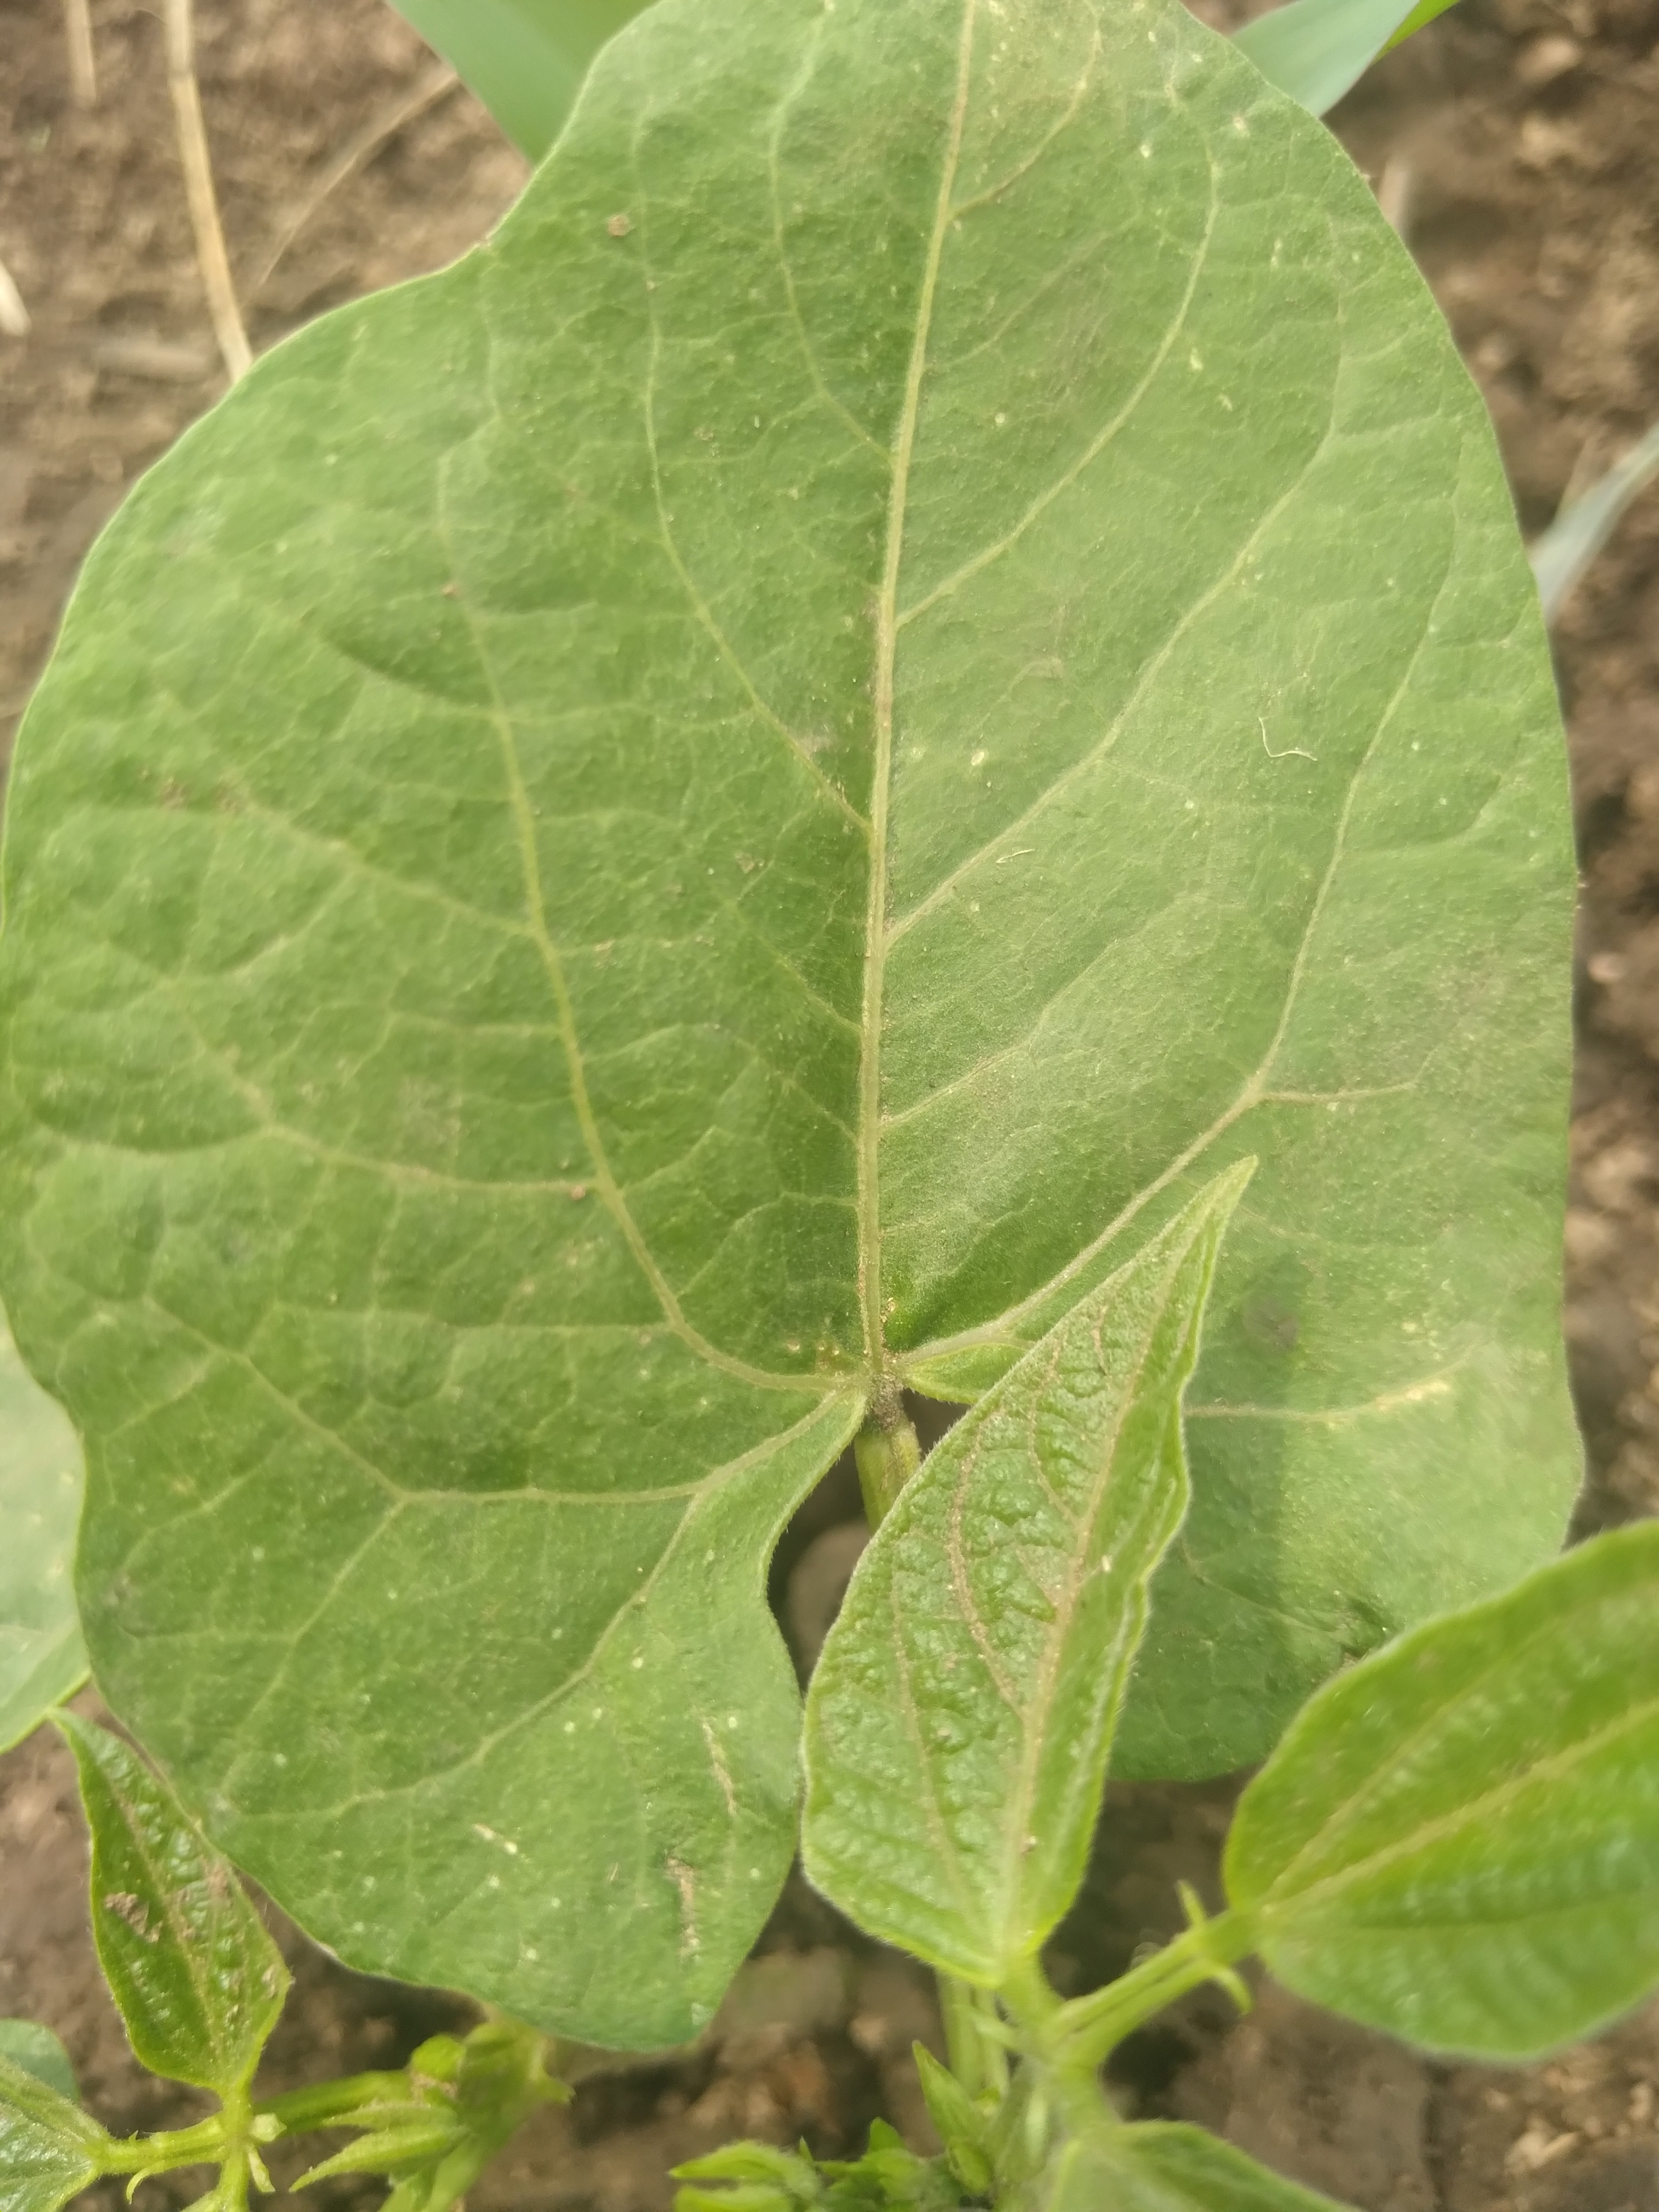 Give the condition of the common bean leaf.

healthy
